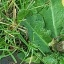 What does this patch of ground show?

structured weed
